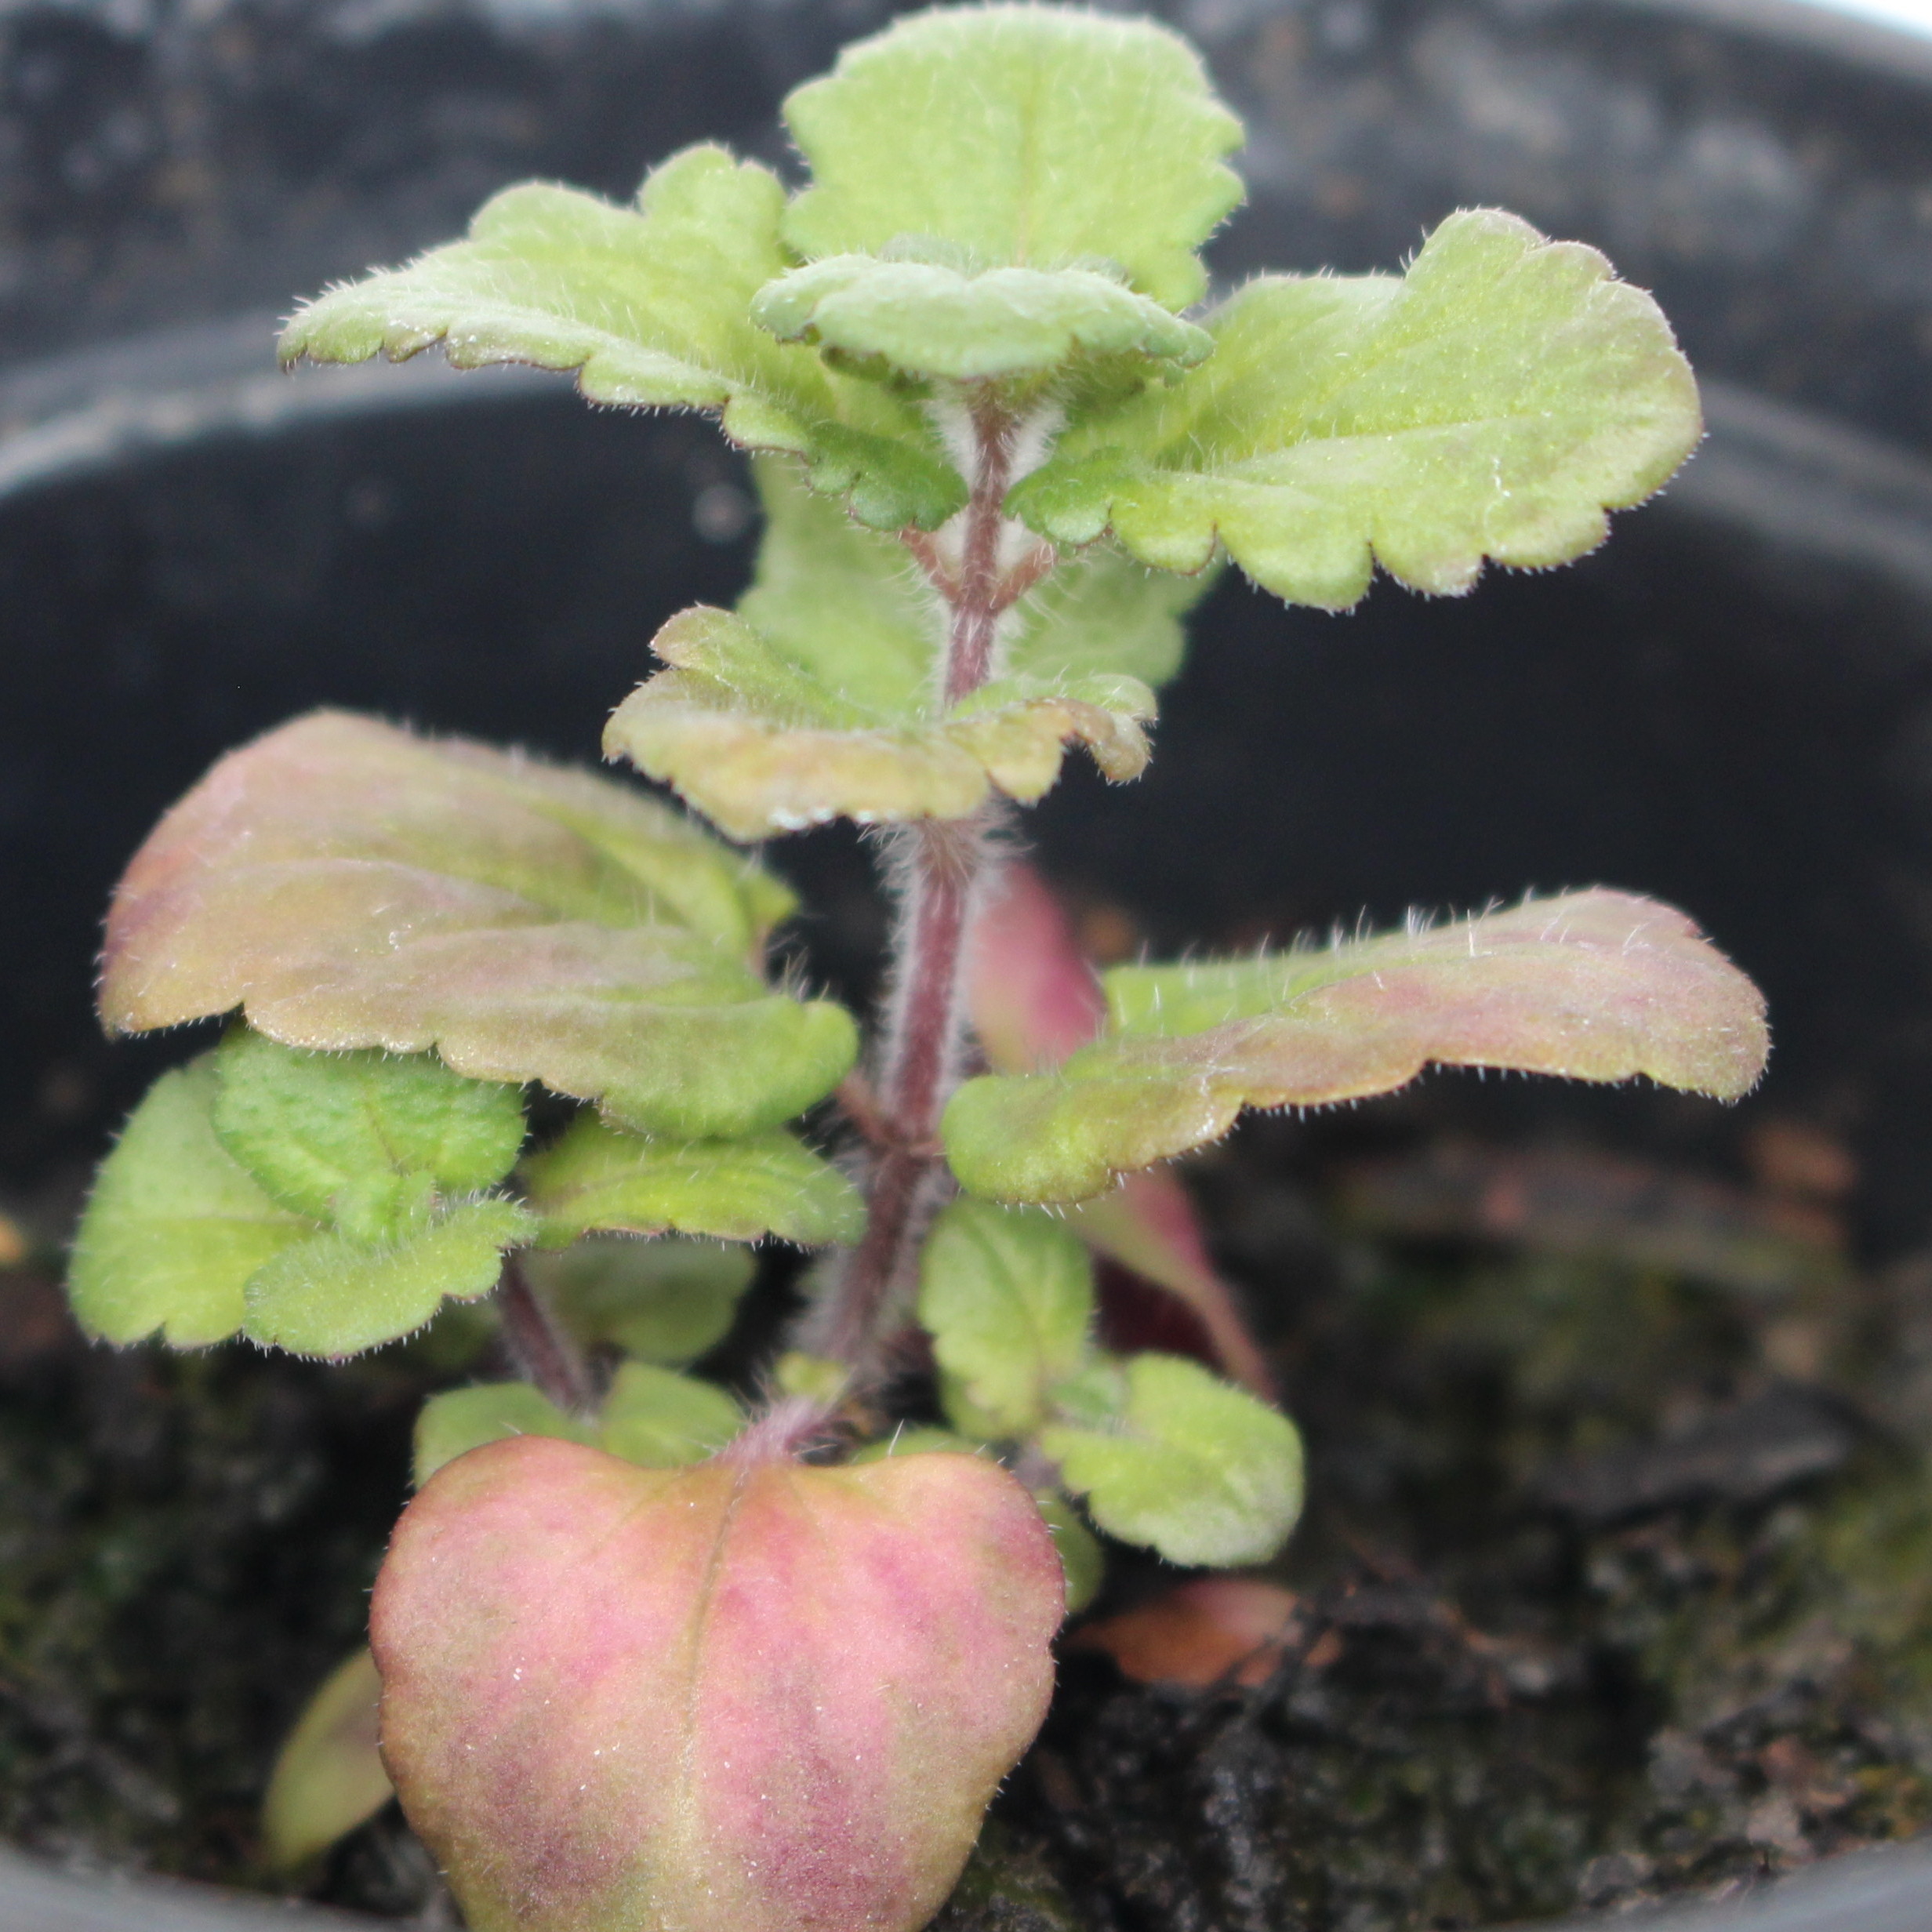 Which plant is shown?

Veronica persica
